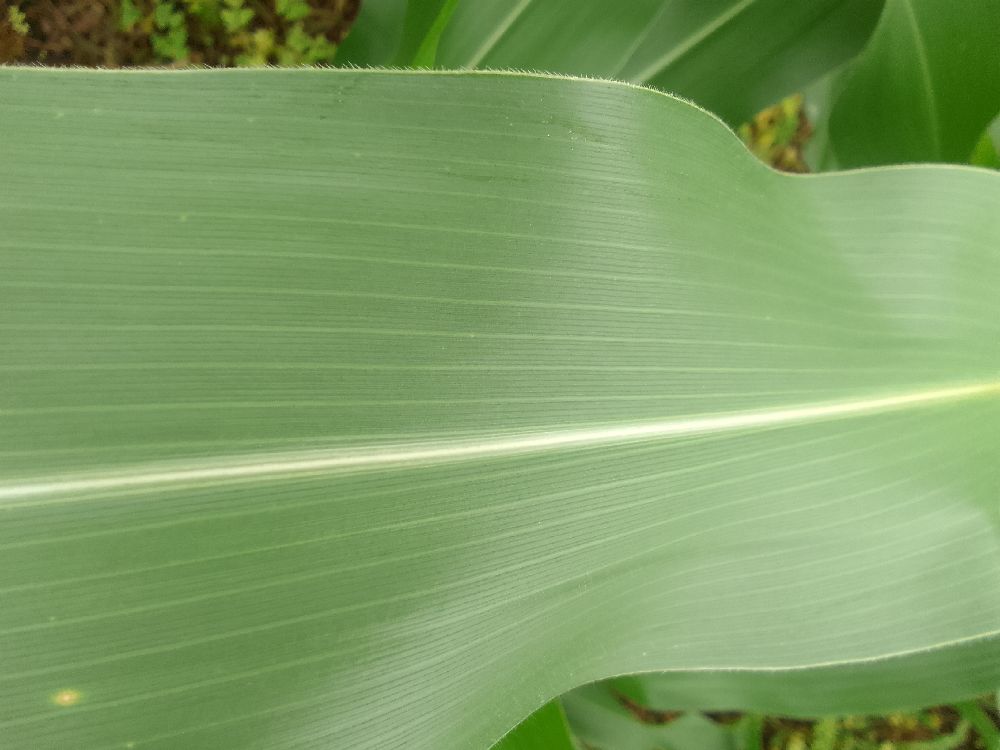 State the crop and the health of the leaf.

maize, healthy
